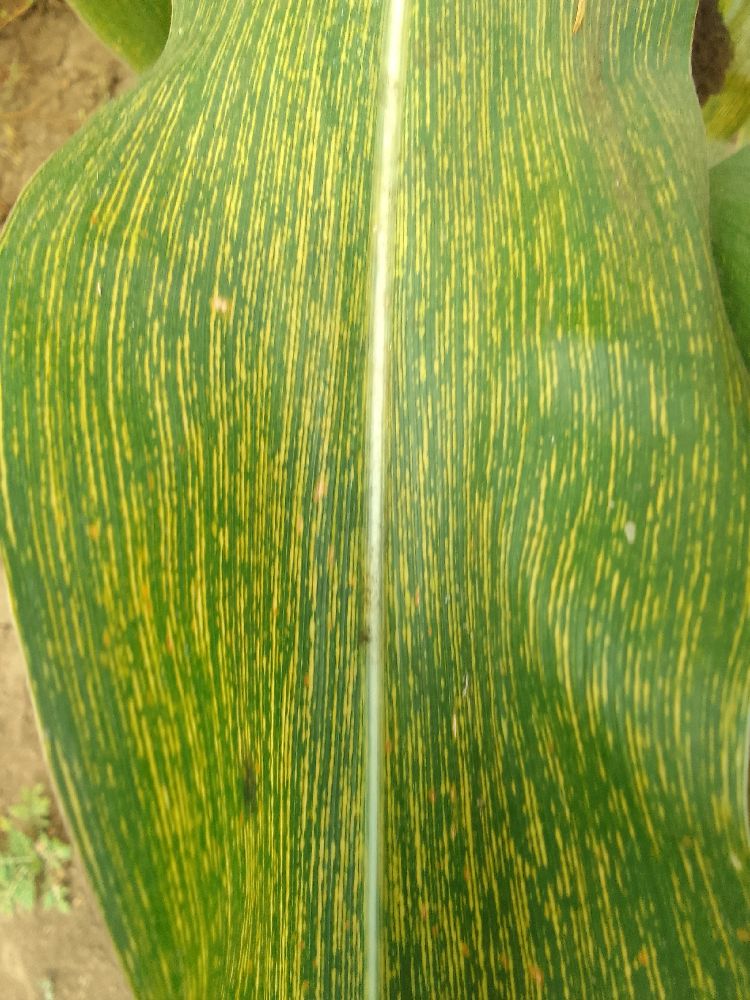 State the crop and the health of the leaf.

maize, maize streak virus
